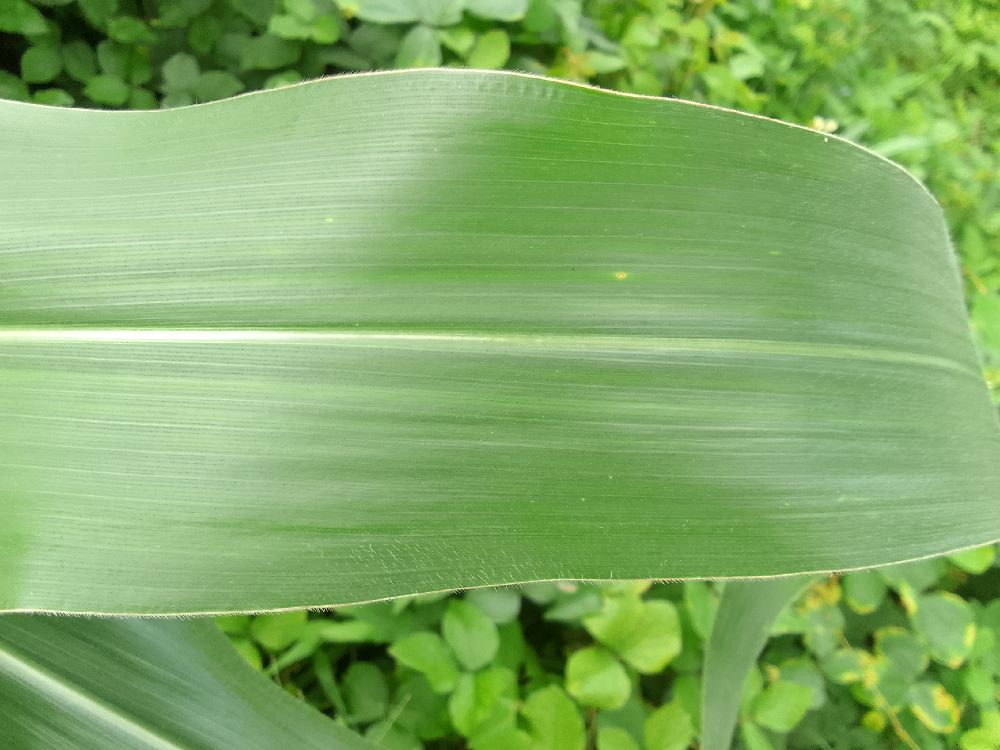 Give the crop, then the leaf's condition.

maize, healthy
